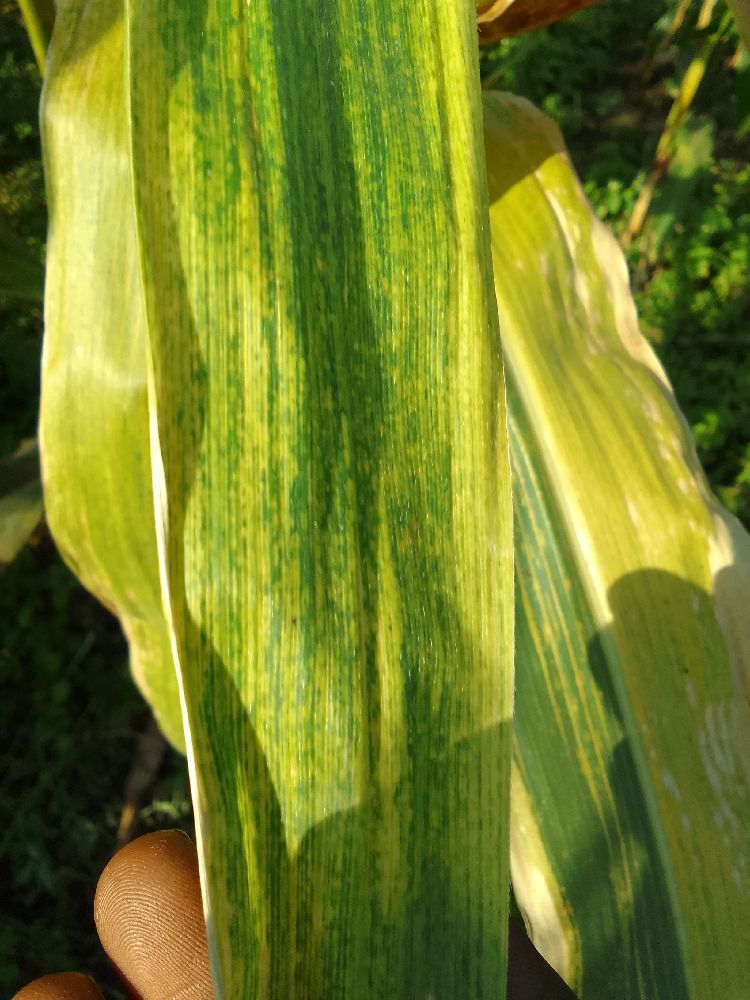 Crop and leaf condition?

maize, maize lethal necrosis
